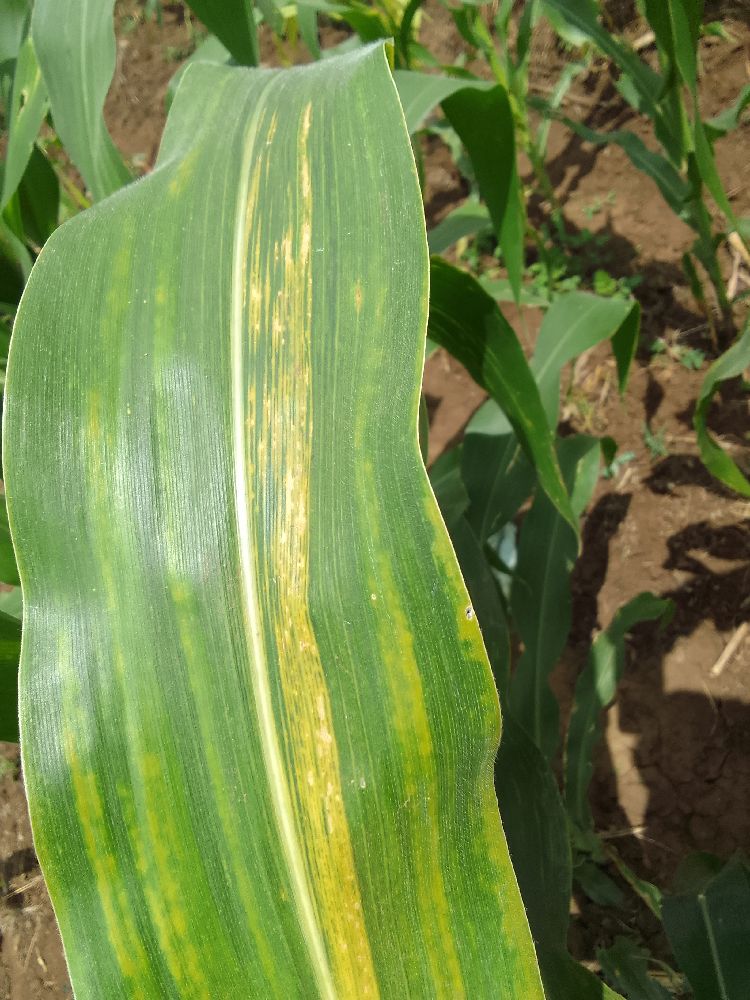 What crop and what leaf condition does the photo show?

maize, maize lethal necrosis
